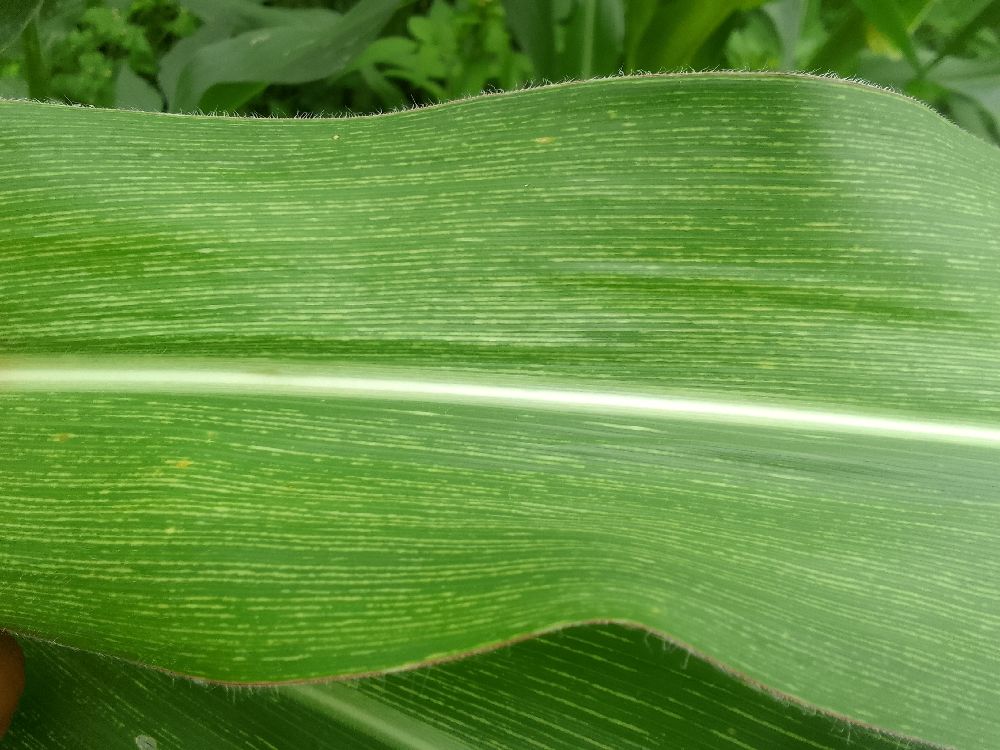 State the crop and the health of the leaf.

maize, maize streak virus
